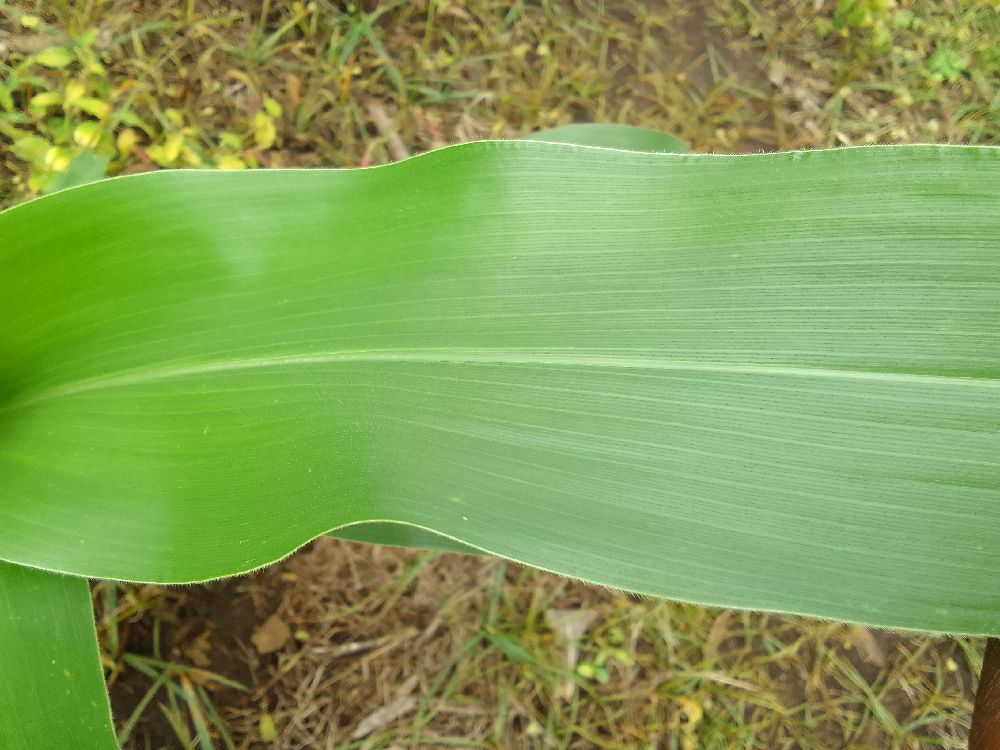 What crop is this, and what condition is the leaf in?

maize, healthy
